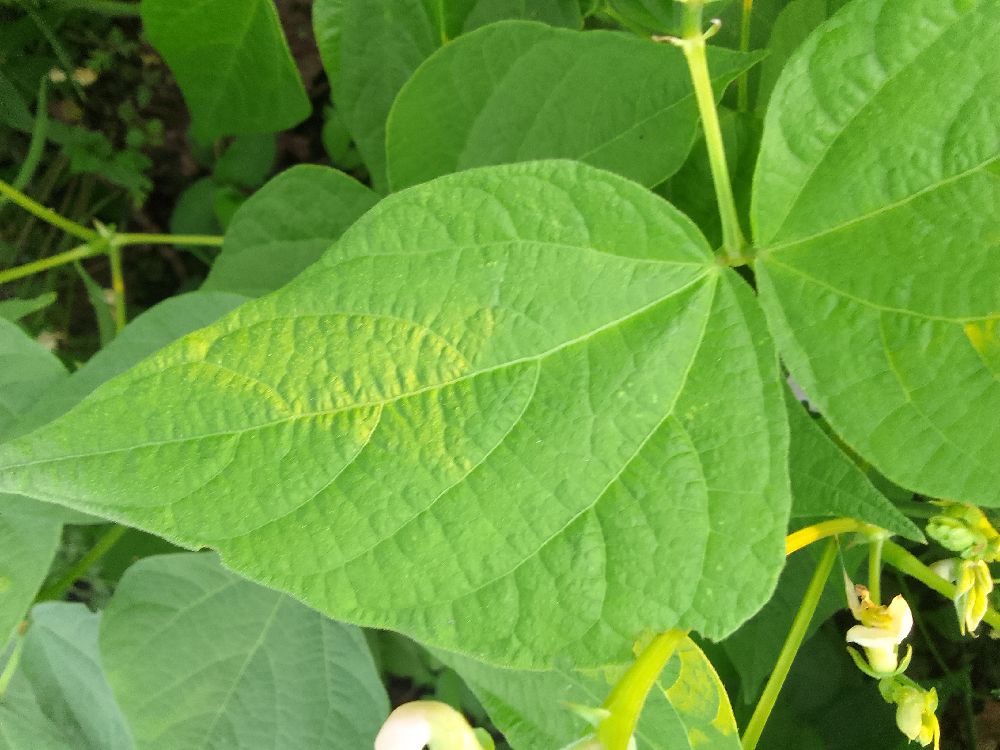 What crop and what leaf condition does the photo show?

common bean, healthy
